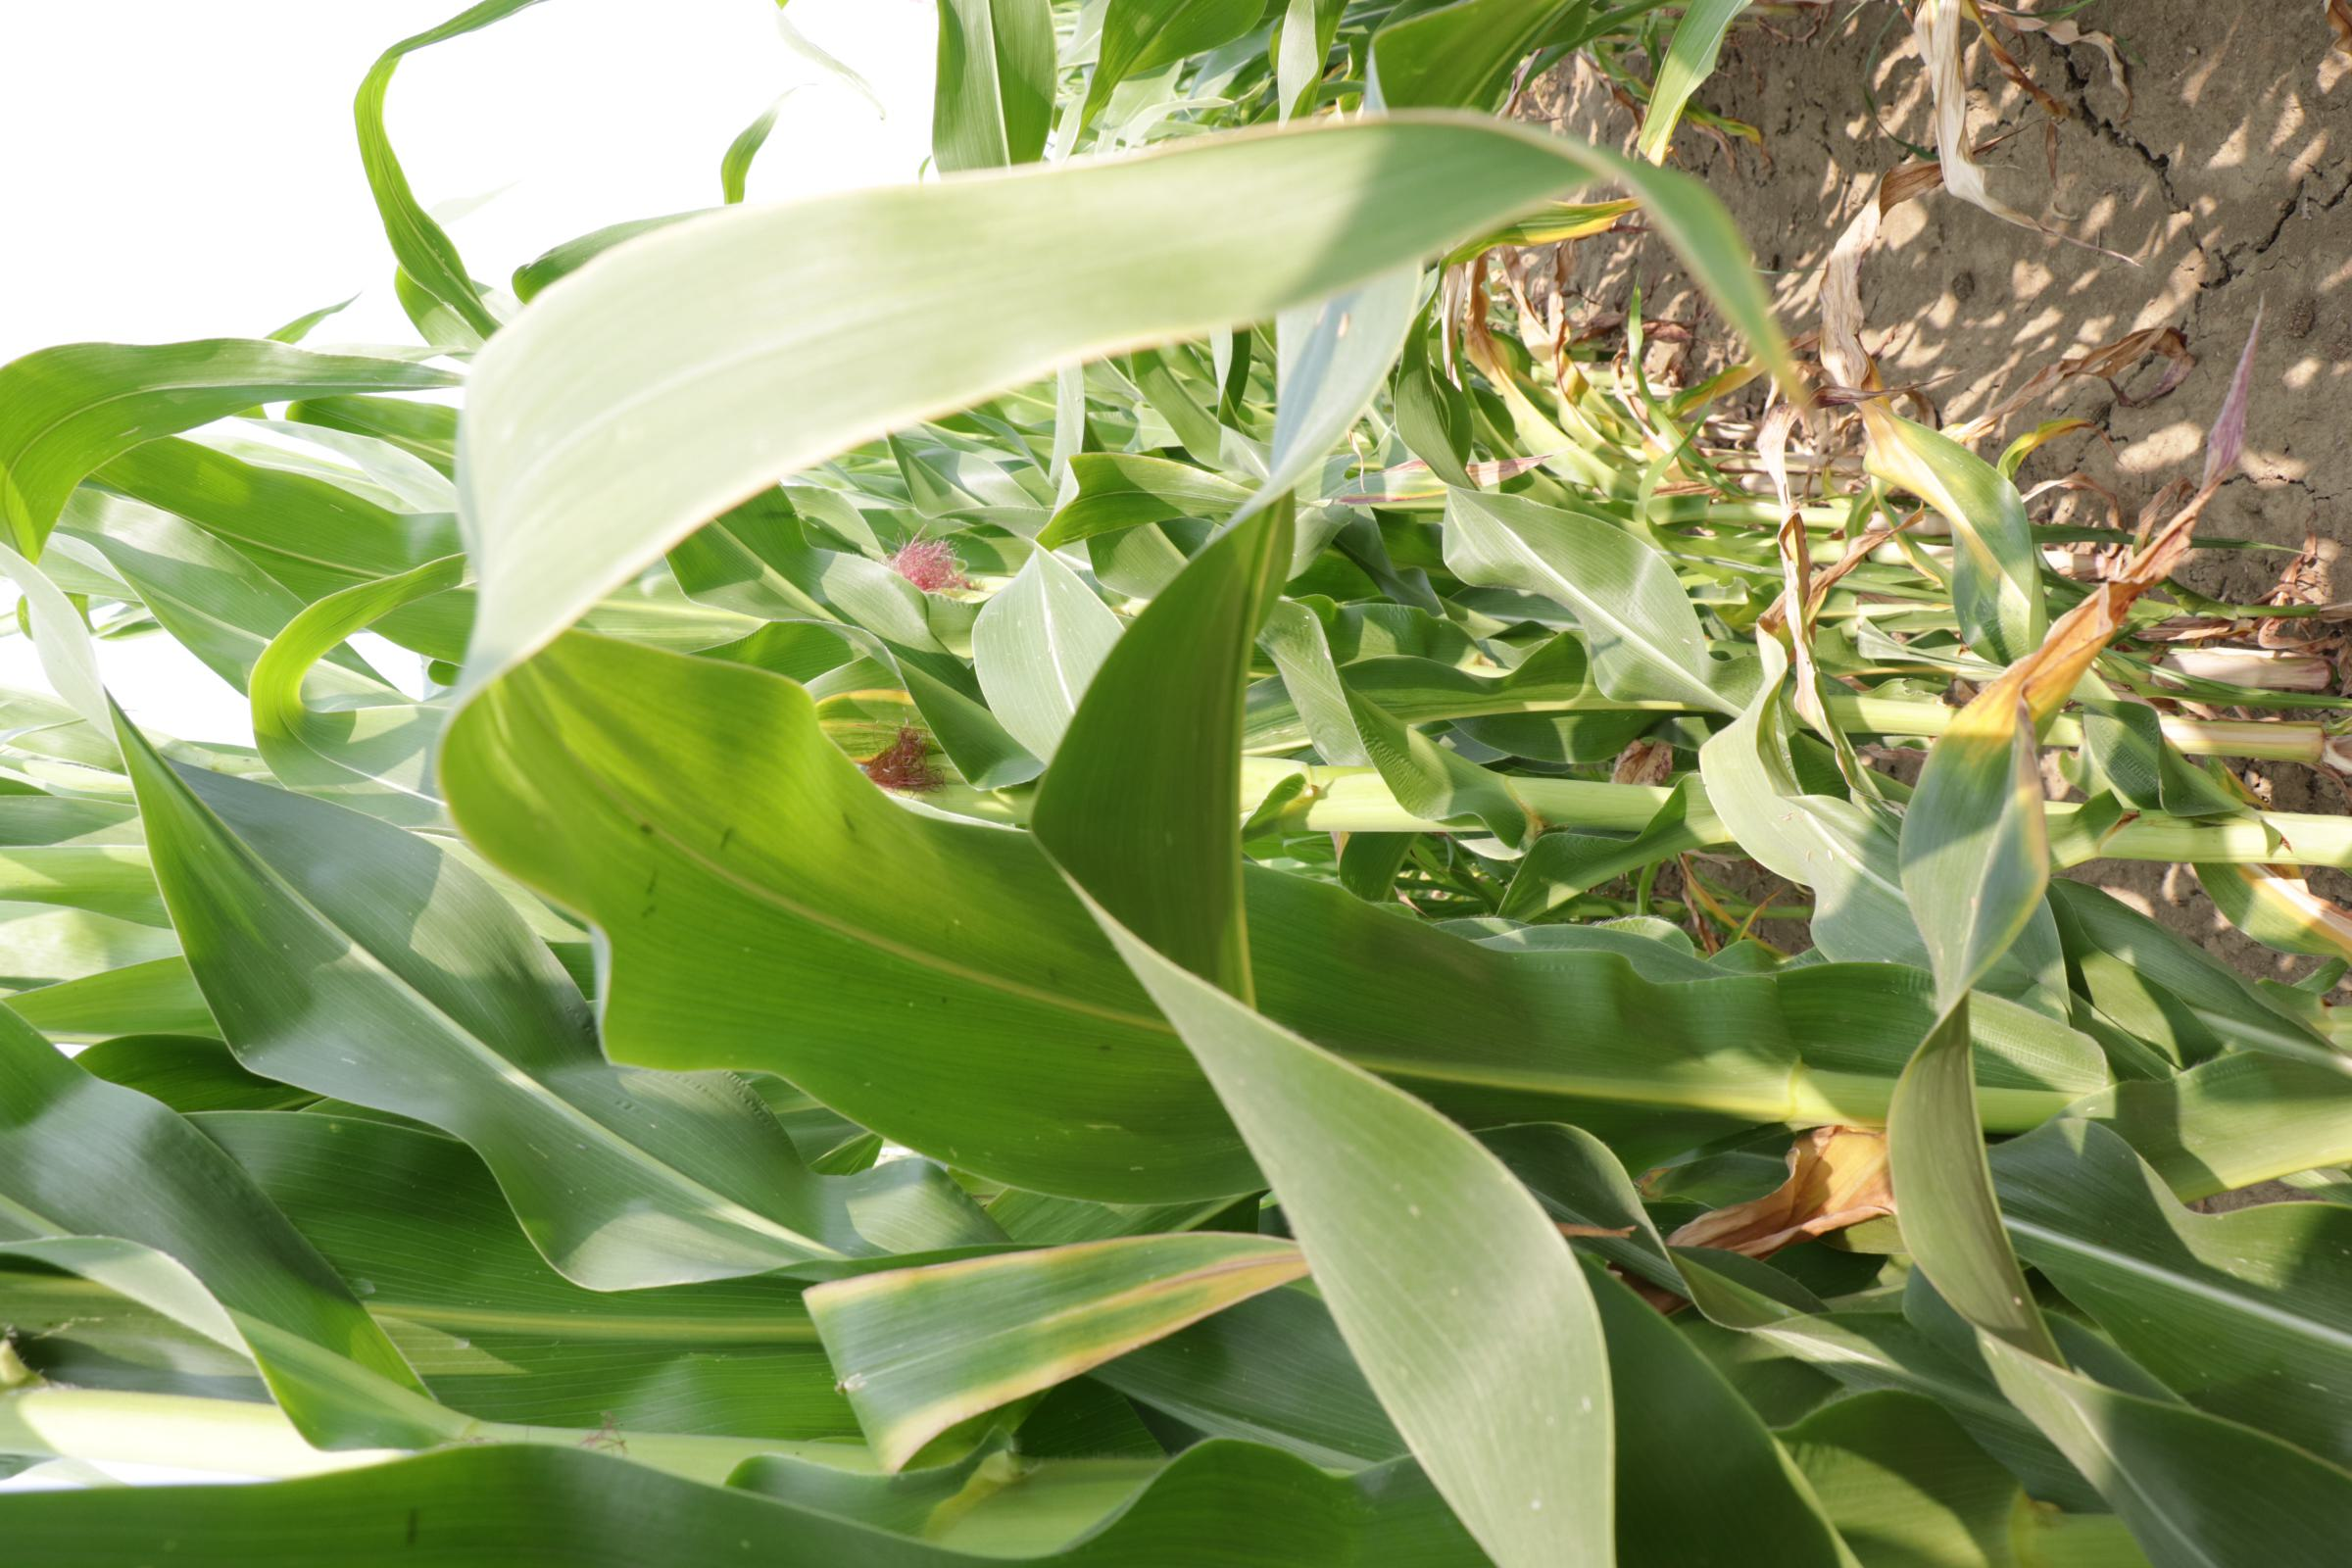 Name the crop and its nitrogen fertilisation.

maize, full nitrogen fertilisation
